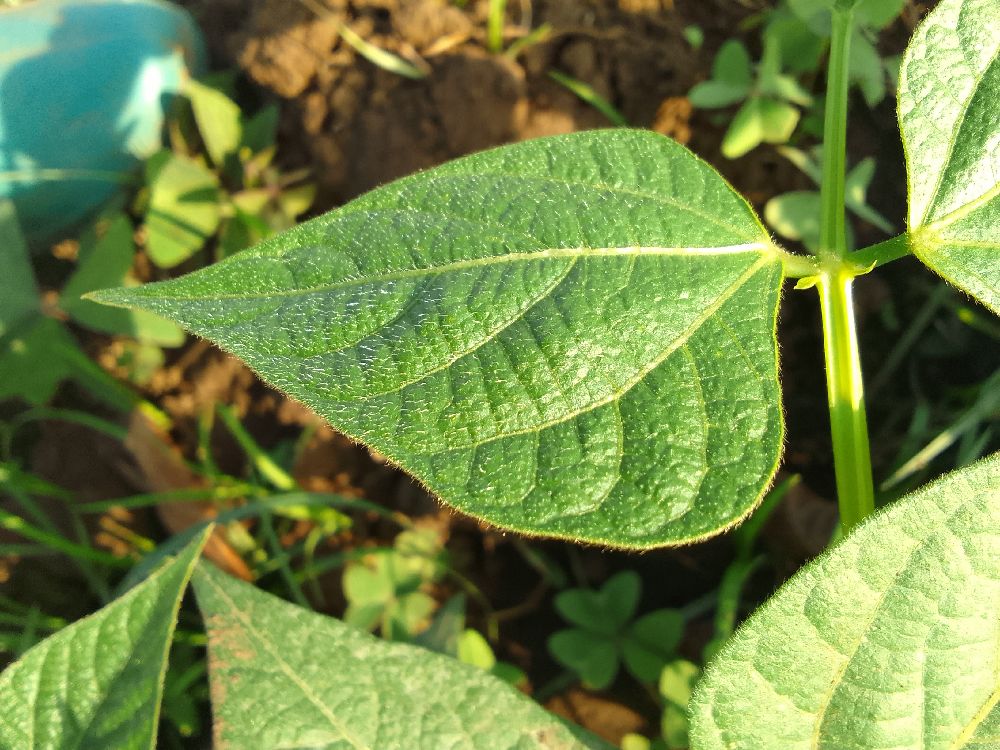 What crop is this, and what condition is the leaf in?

common bean, healthy
